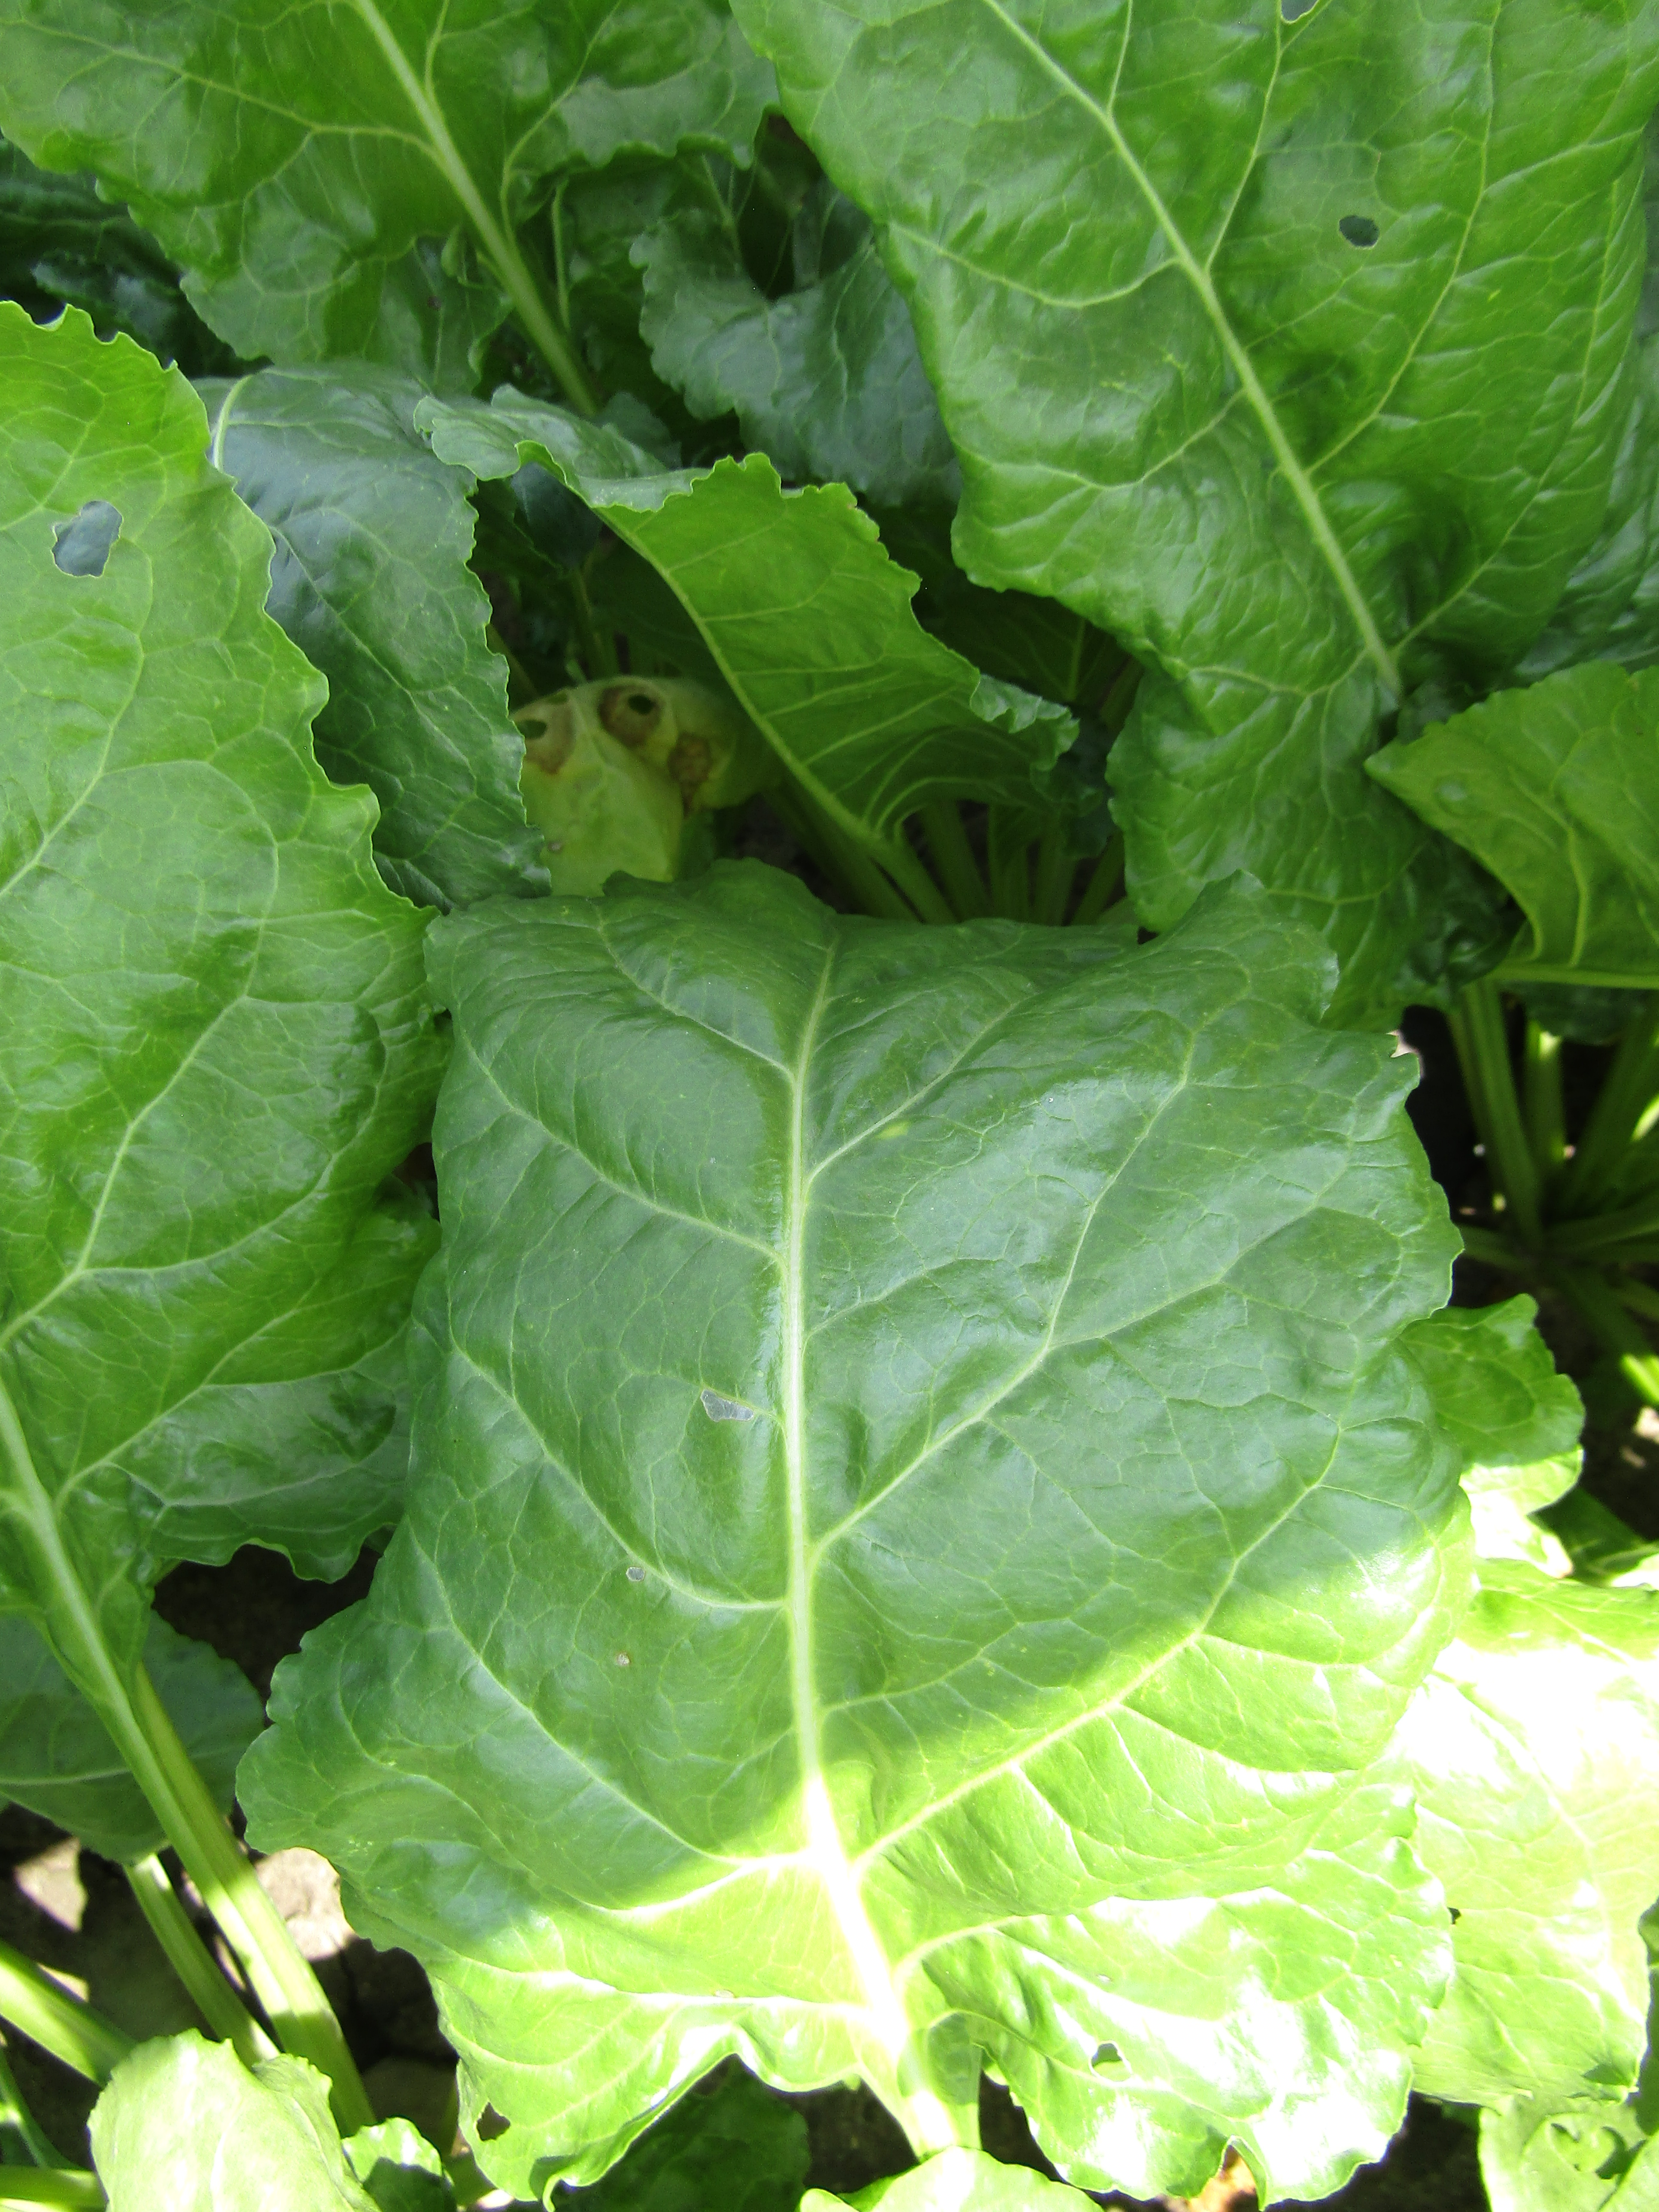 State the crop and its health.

beet, cercospora
